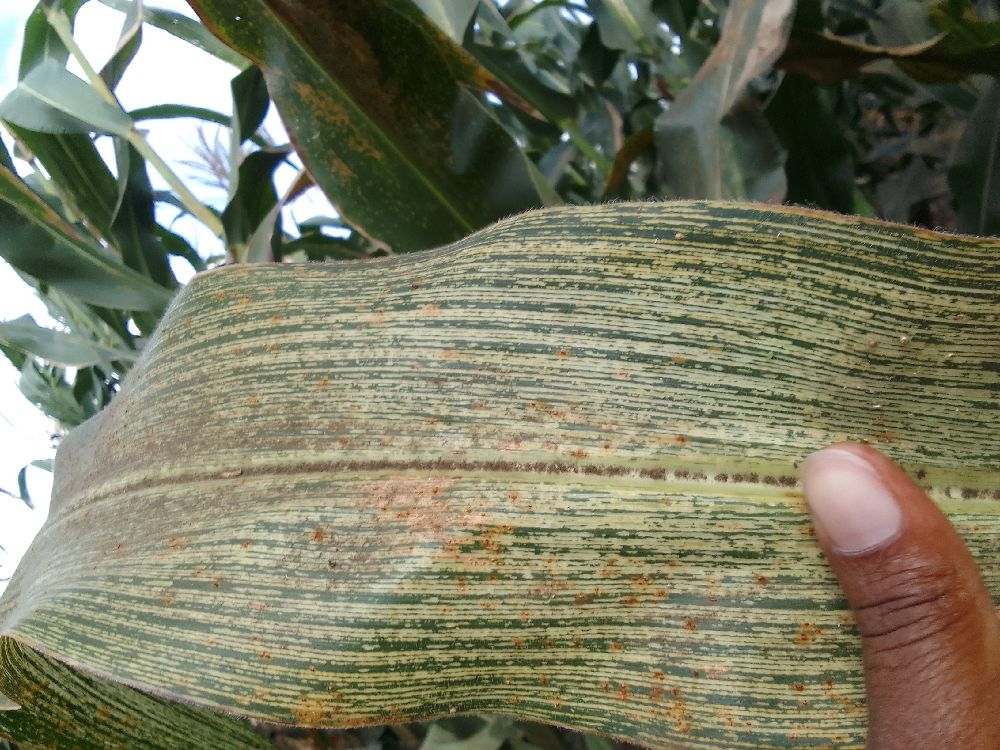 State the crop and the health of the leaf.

maize, maize streak virus
